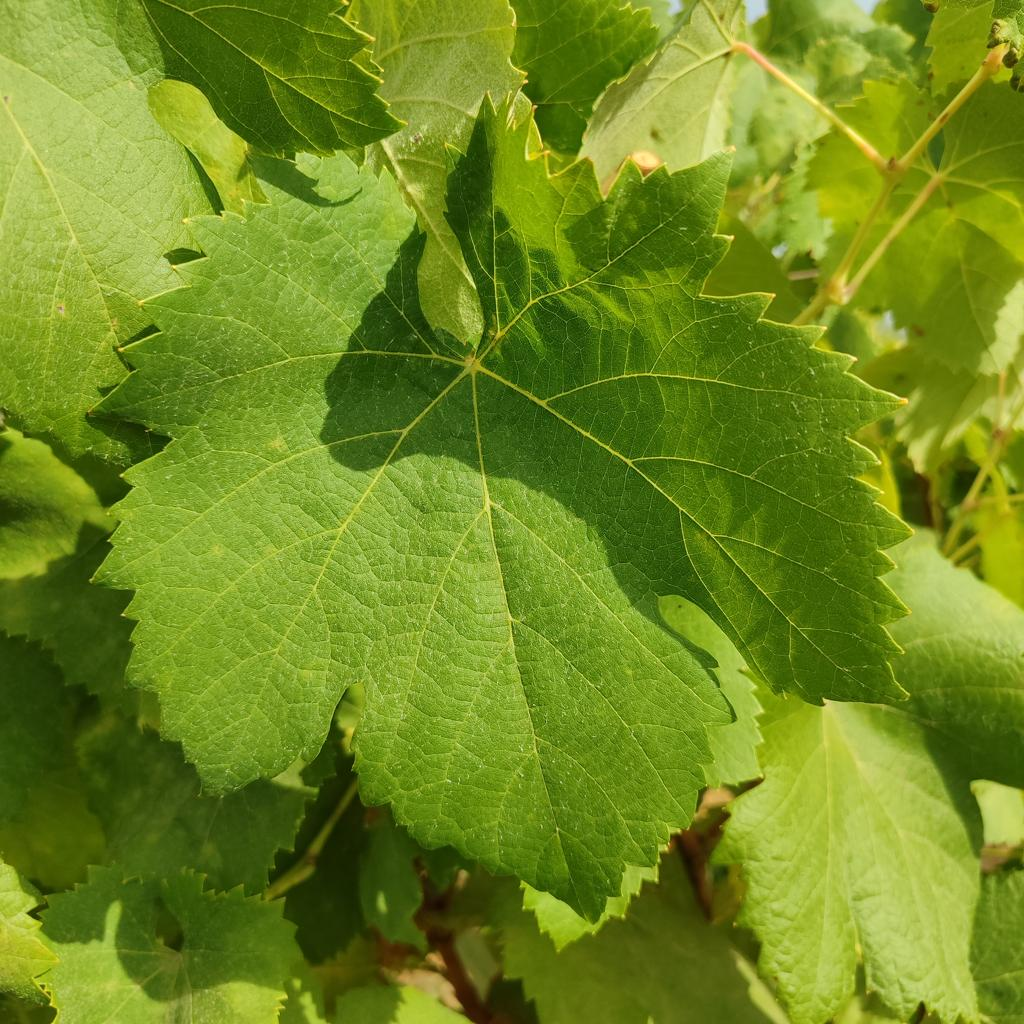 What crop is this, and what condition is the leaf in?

grapevine, healthy
